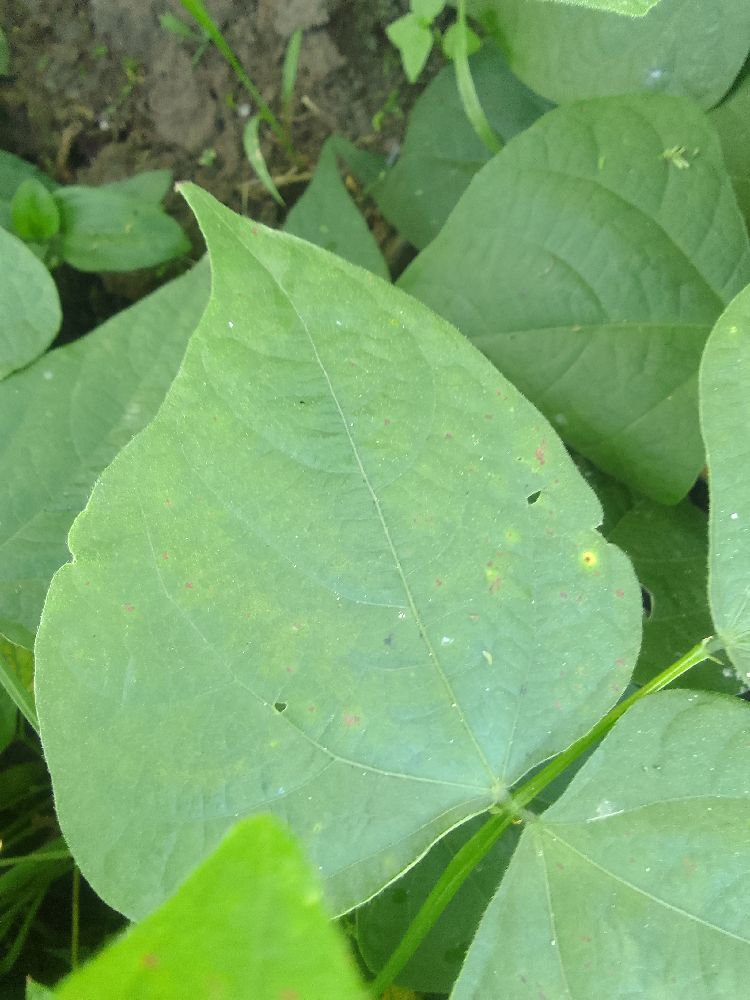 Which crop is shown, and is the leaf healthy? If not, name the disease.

common bean, healthy
